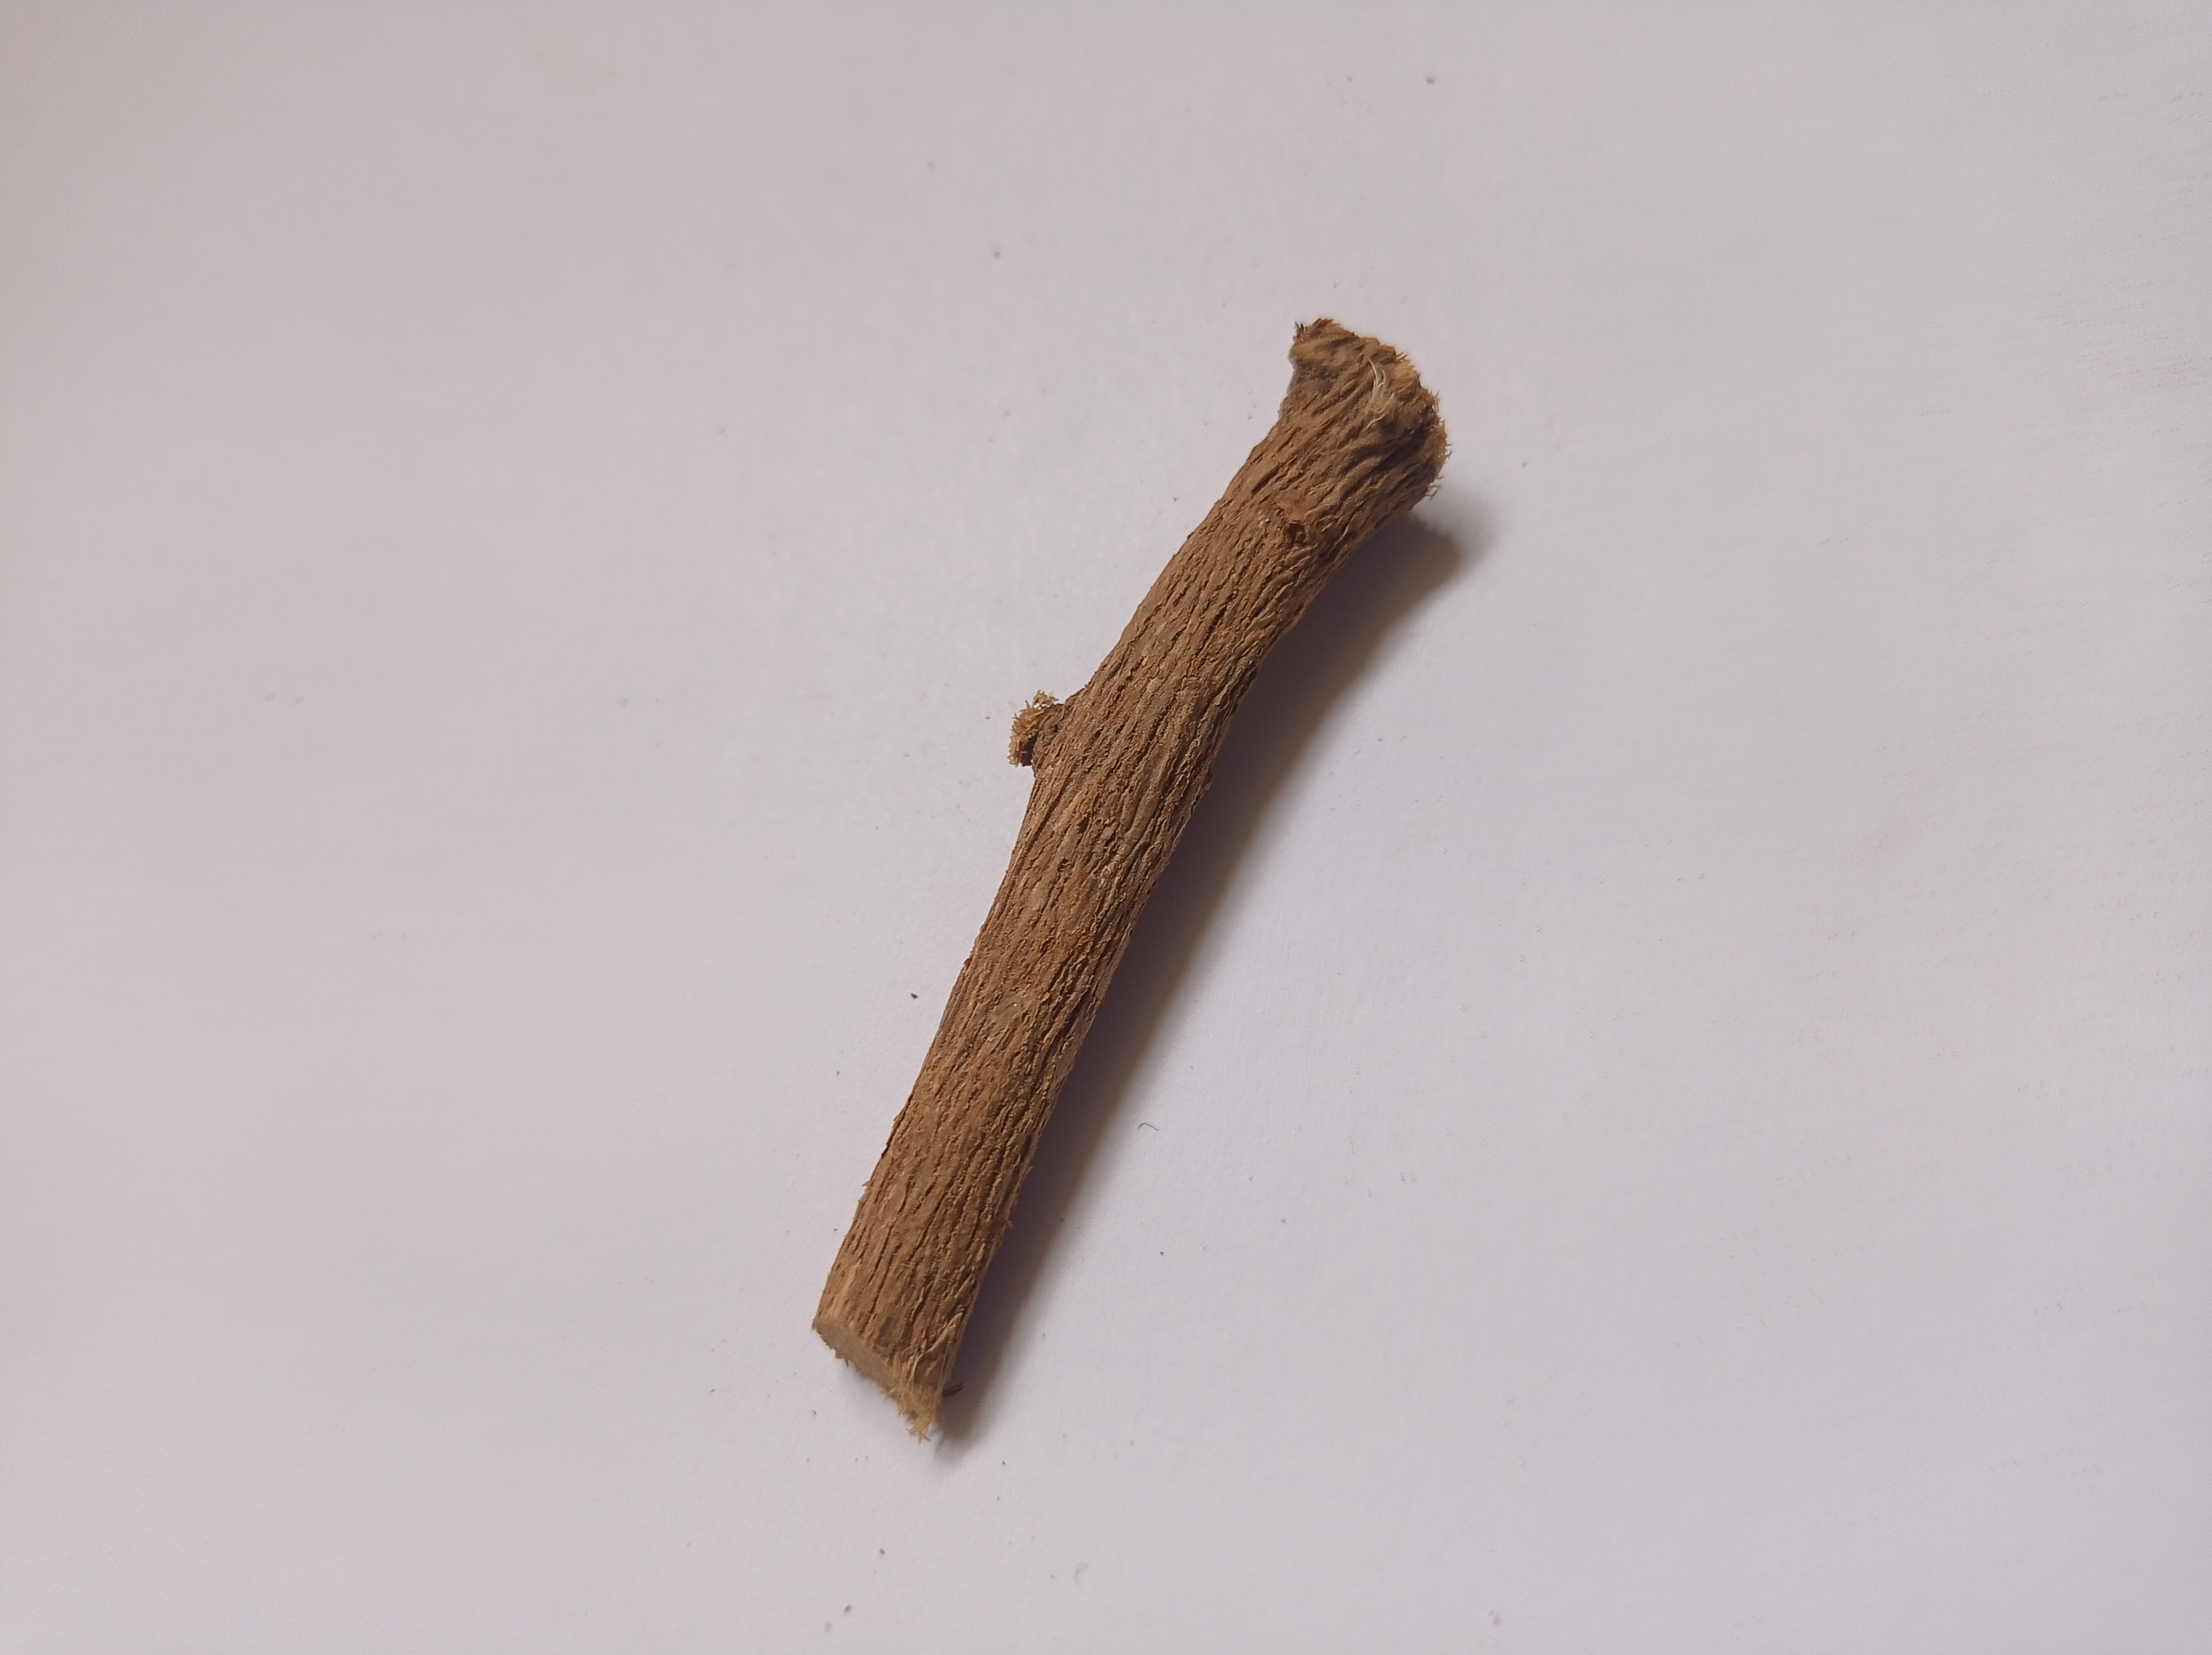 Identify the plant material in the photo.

jesthamadh
